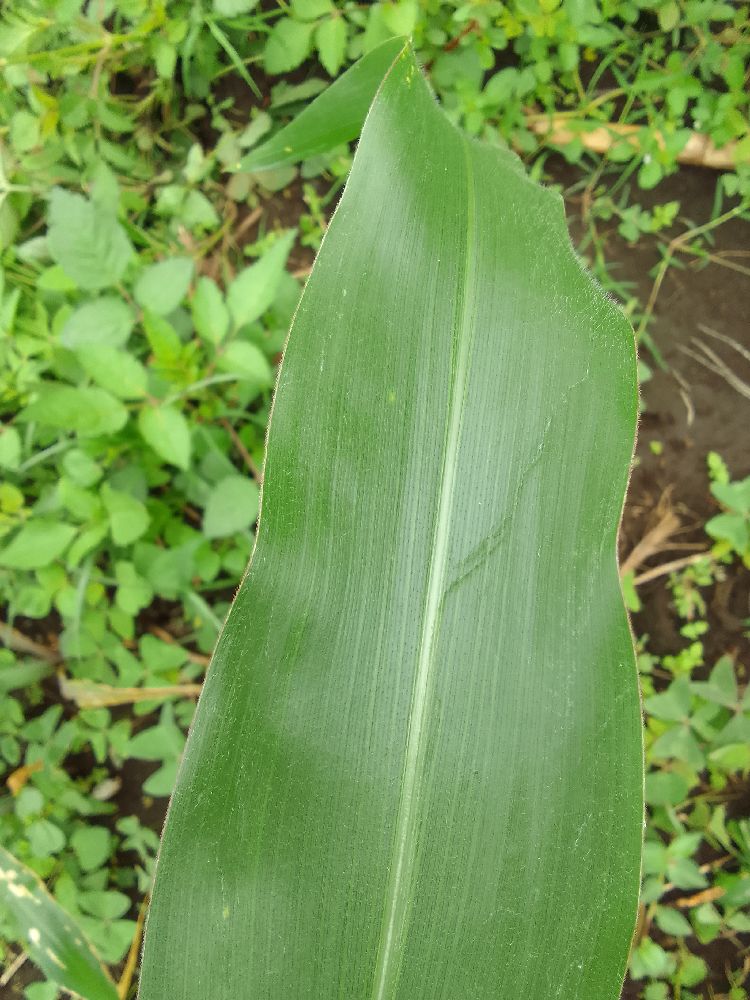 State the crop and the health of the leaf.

maize, healthy
